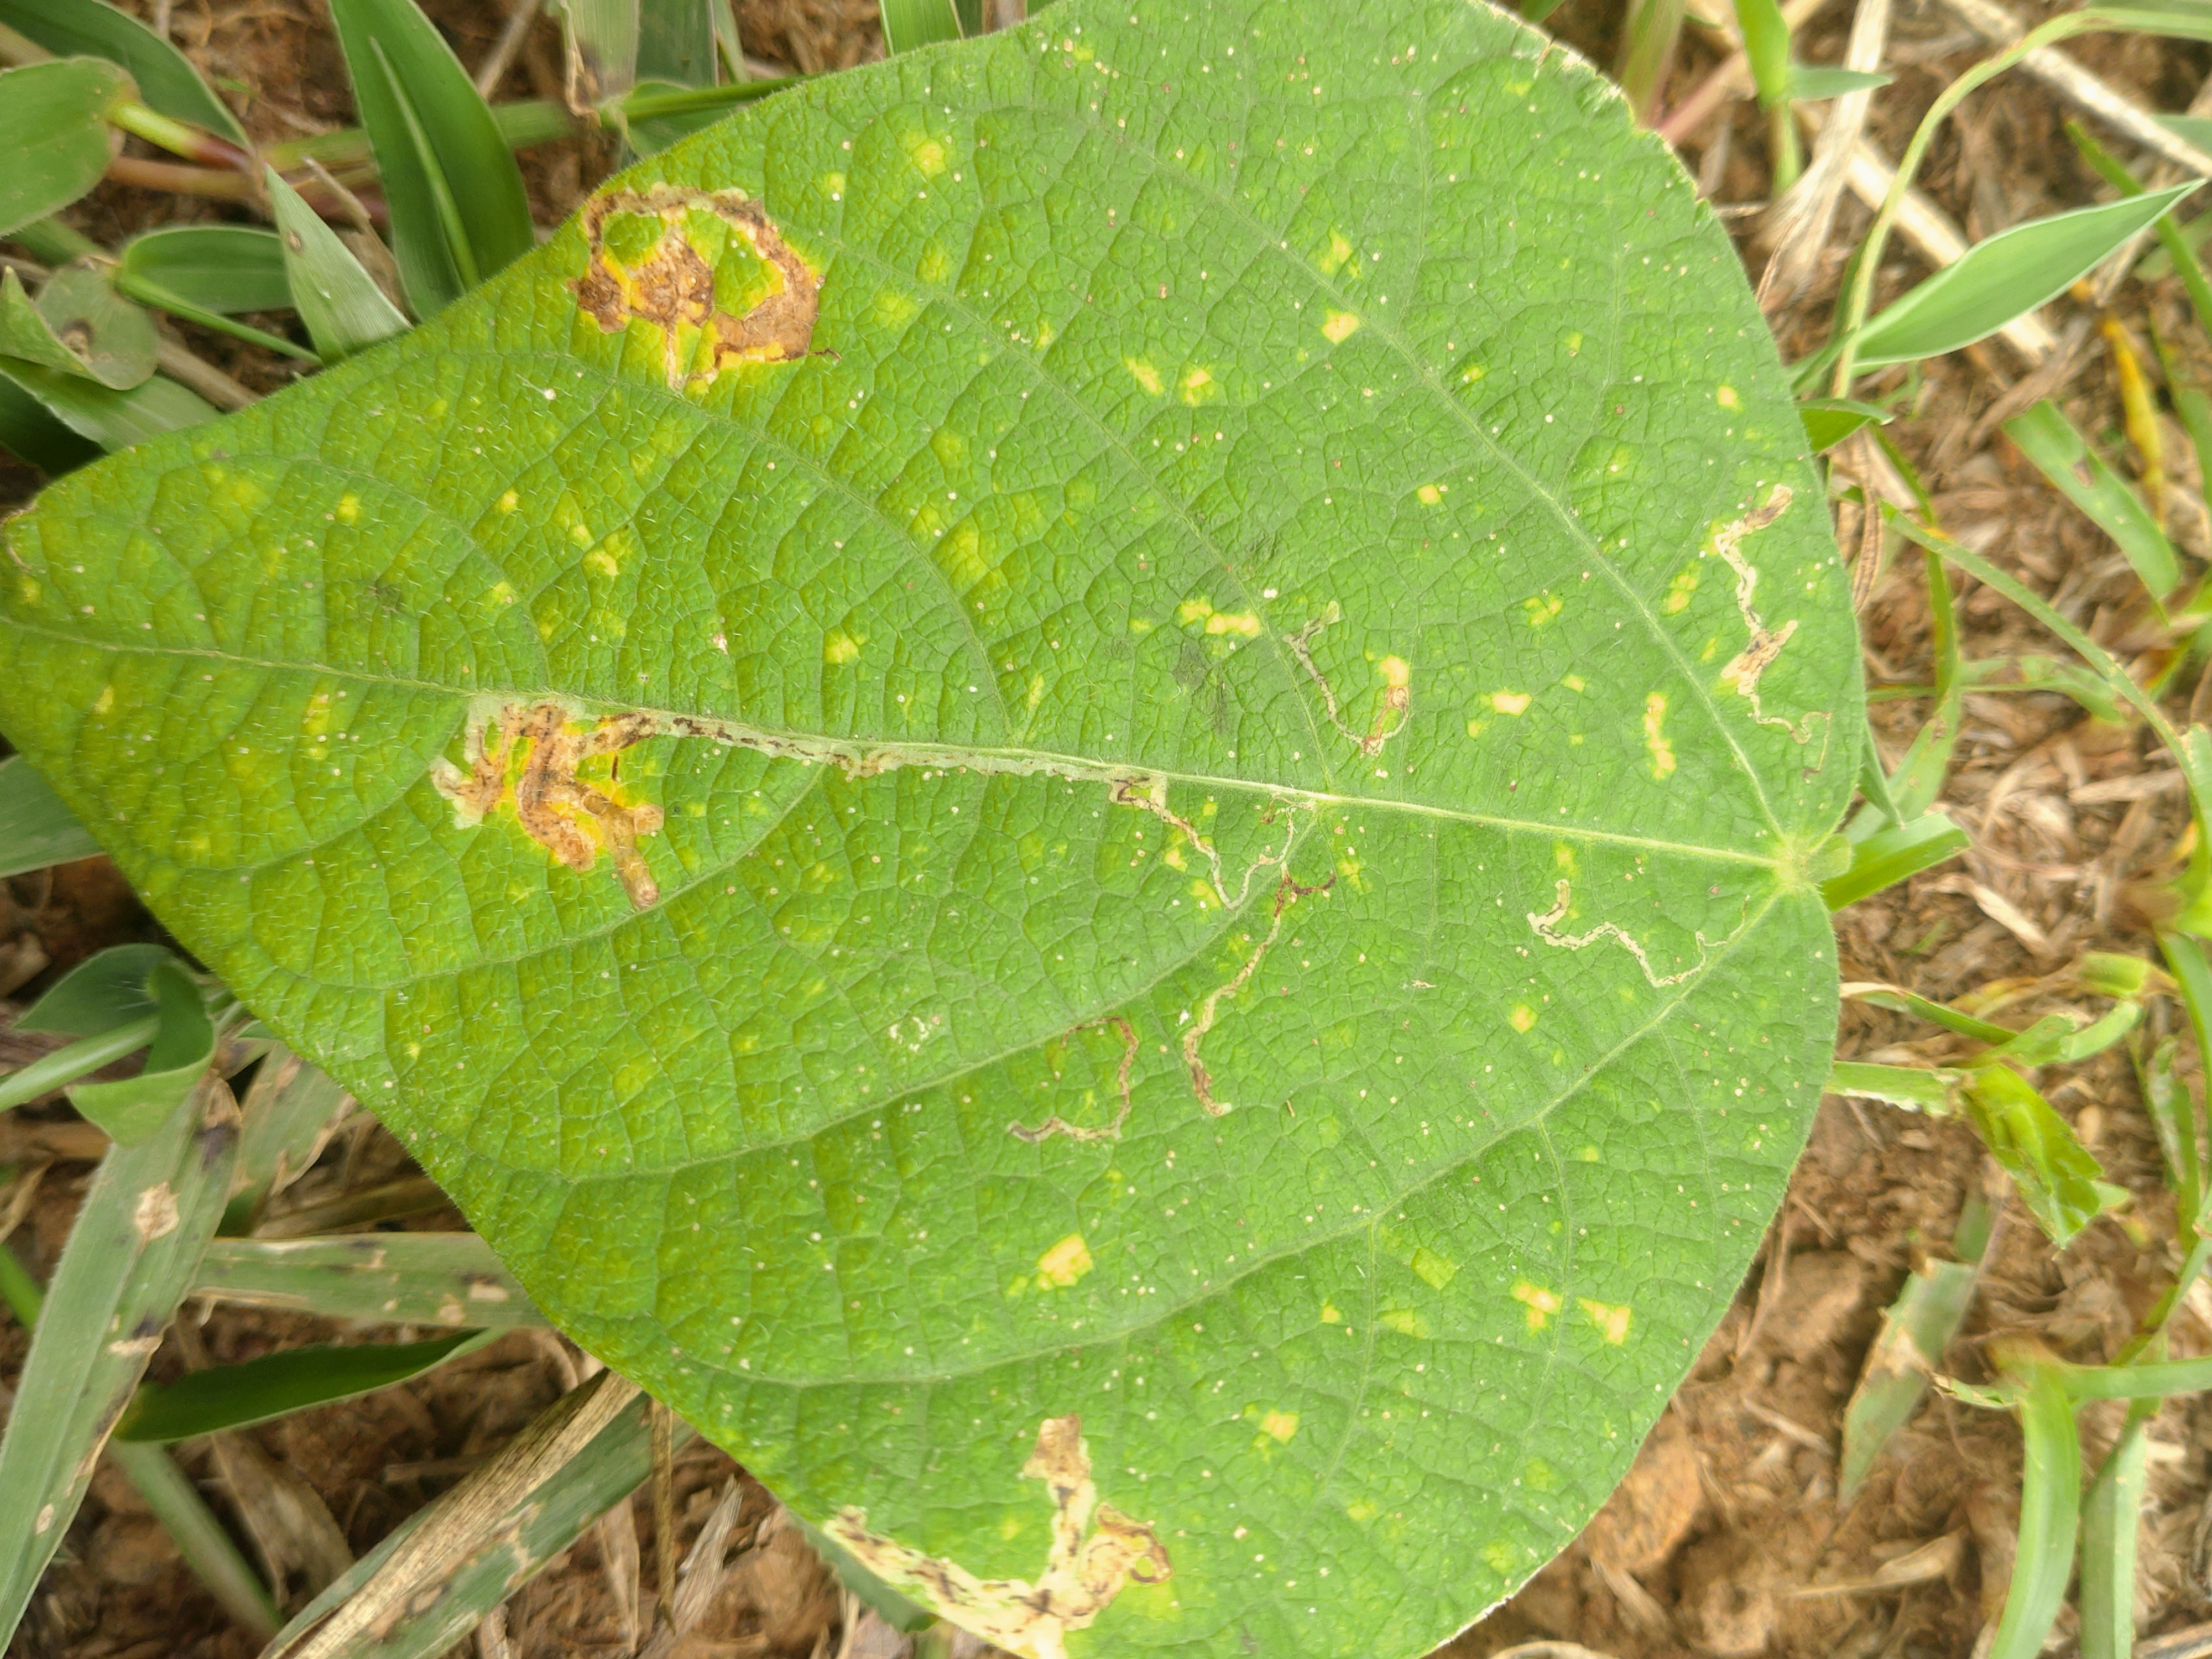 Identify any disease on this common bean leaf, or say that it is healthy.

rust
